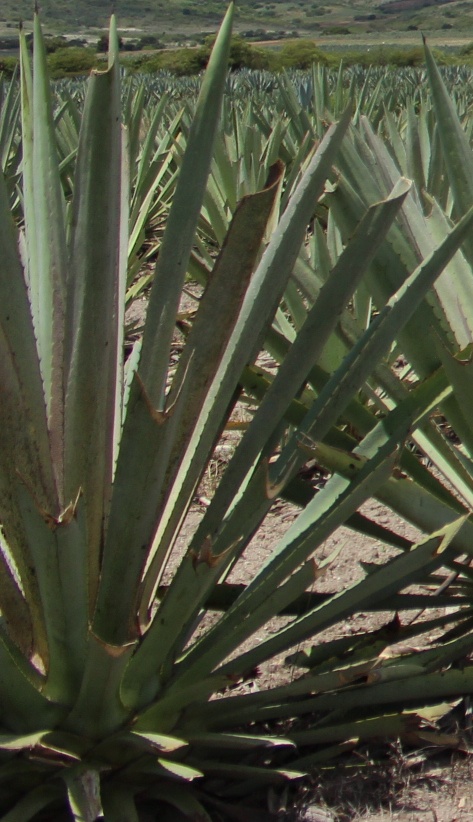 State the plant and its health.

agave, spotted
